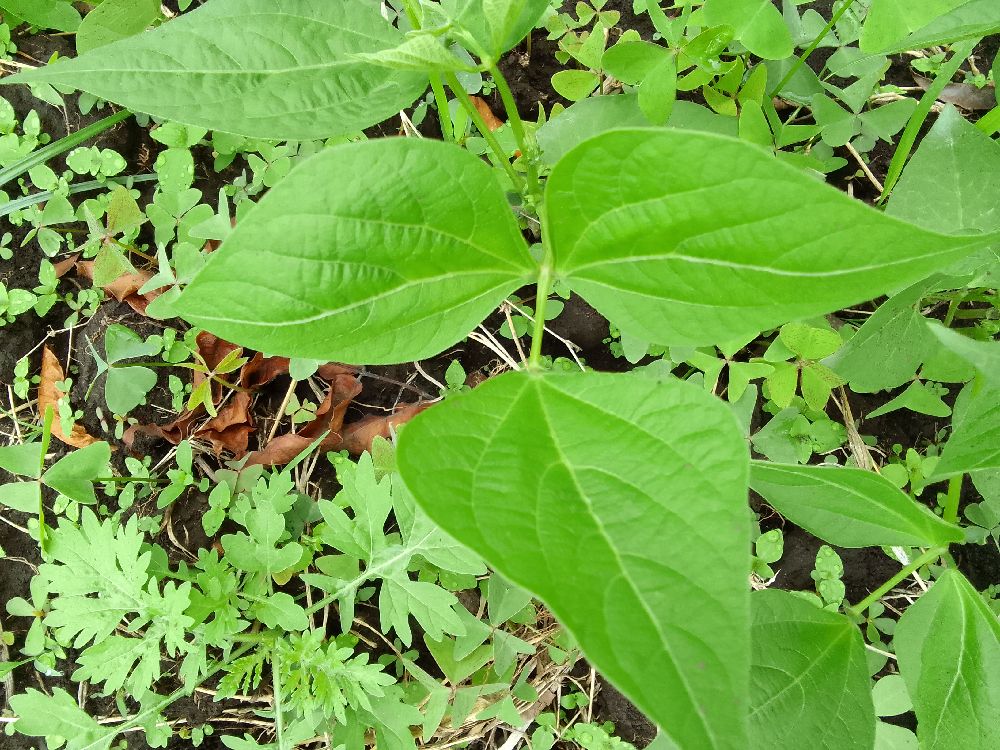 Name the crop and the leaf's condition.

common bean, healthy
